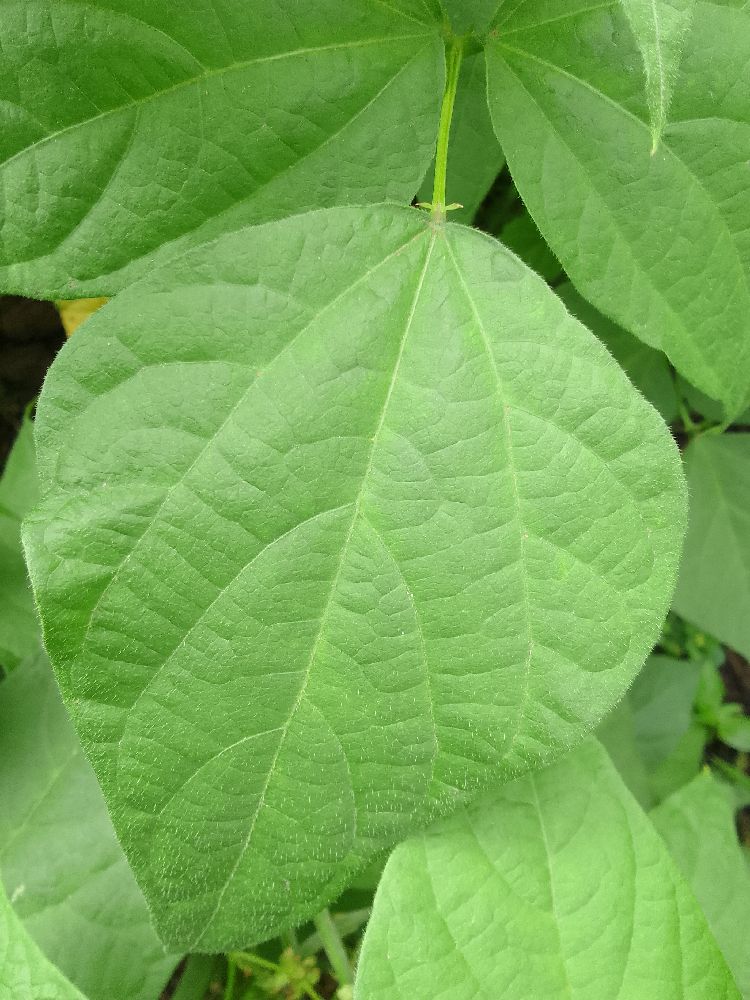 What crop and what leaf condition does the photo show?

common bean, healthy
